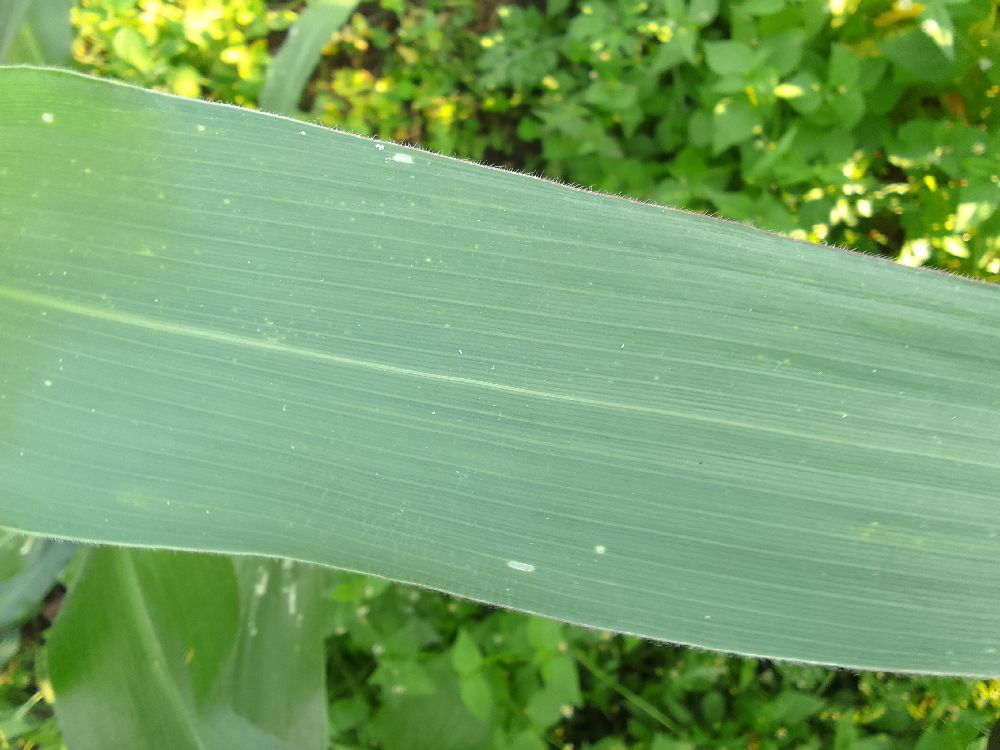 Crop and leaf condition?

maize, healthy
